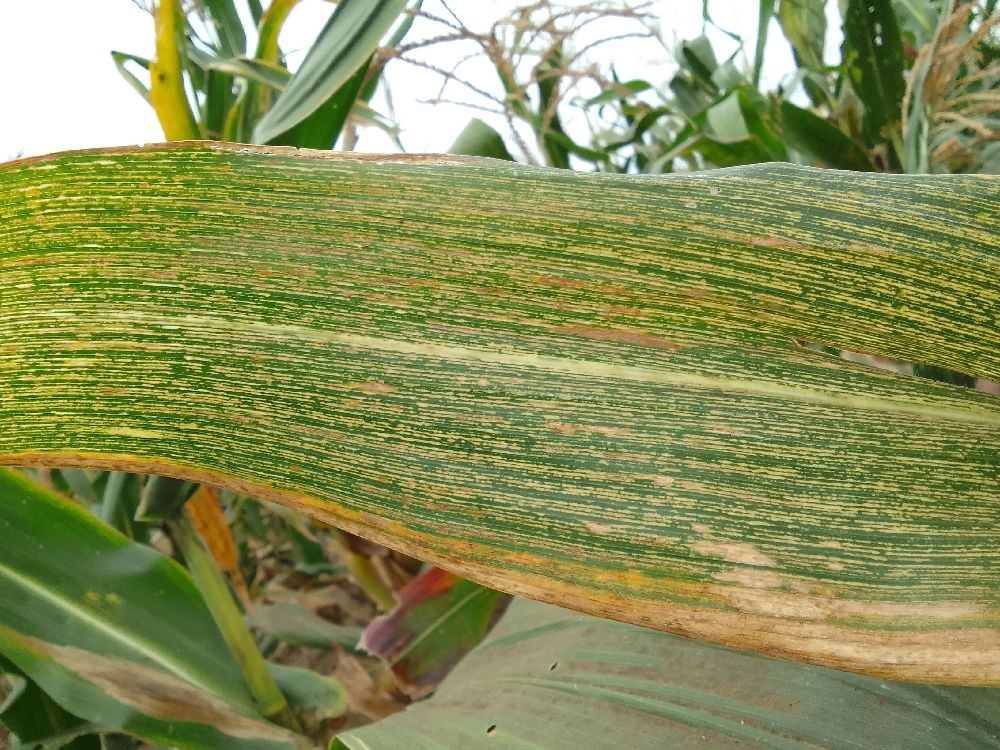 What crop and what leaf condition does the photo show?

maize, maize streak virus
